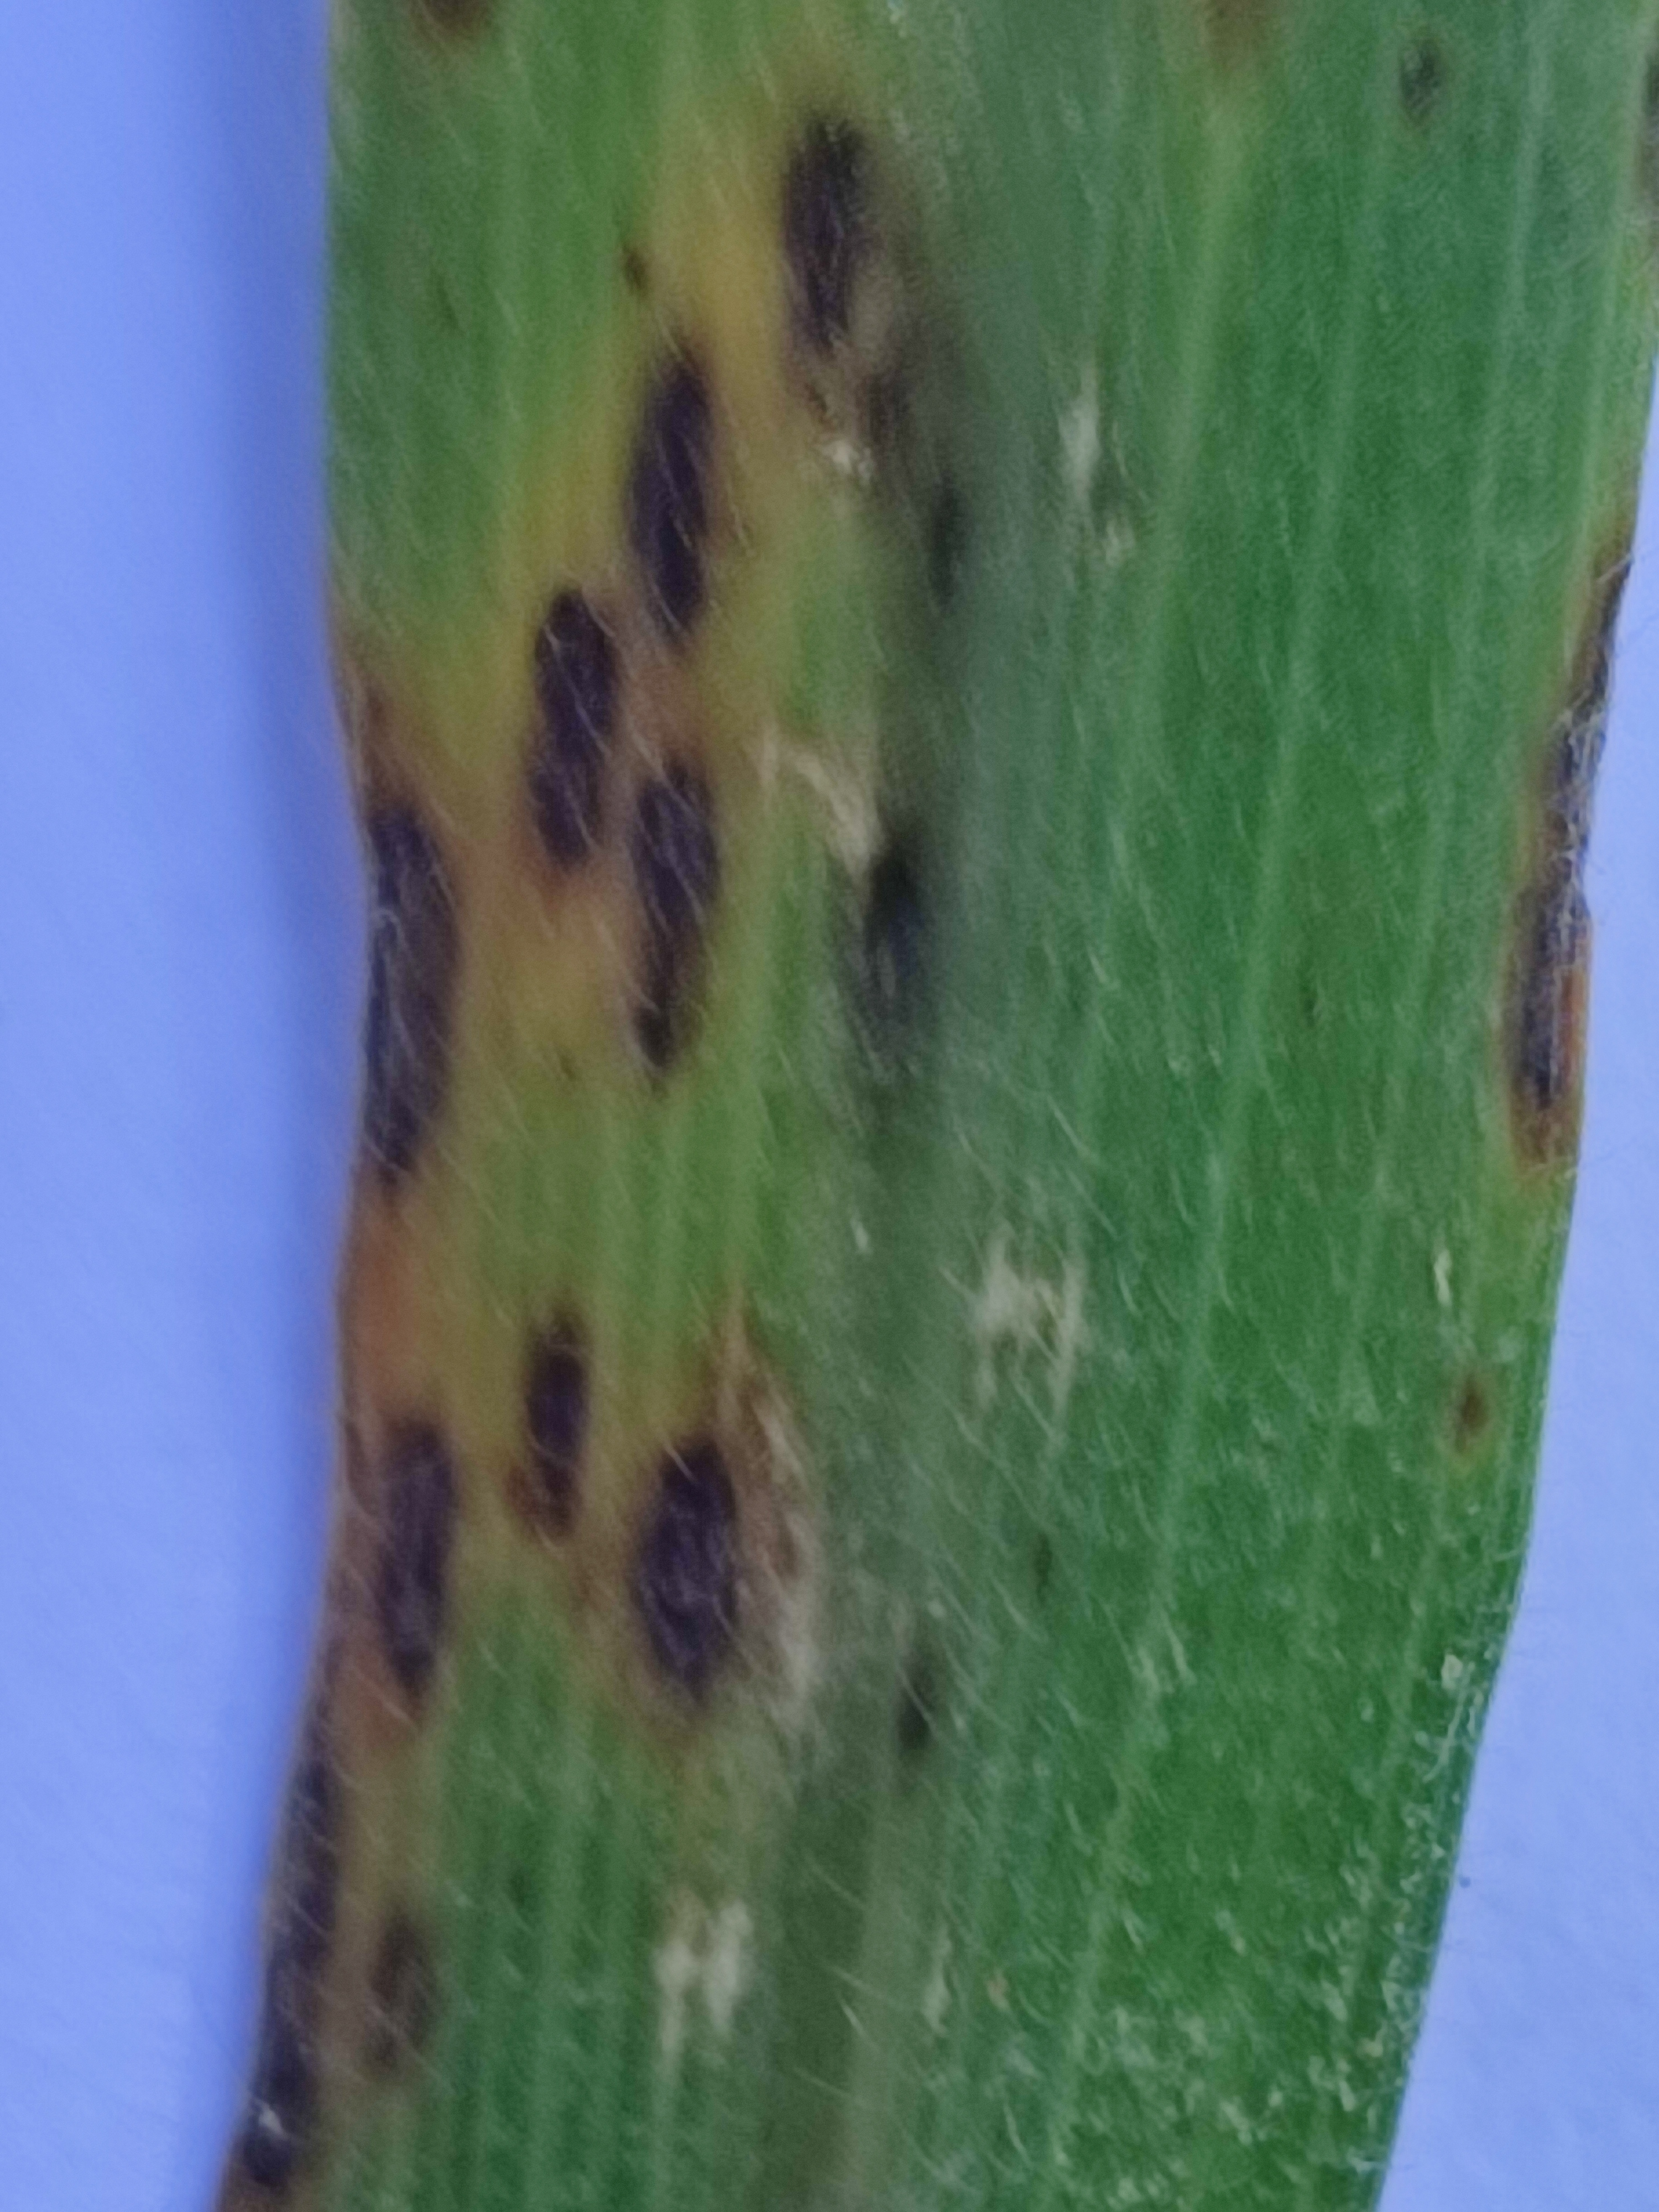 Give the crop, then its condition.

pearl millet, pyricularia sp.
